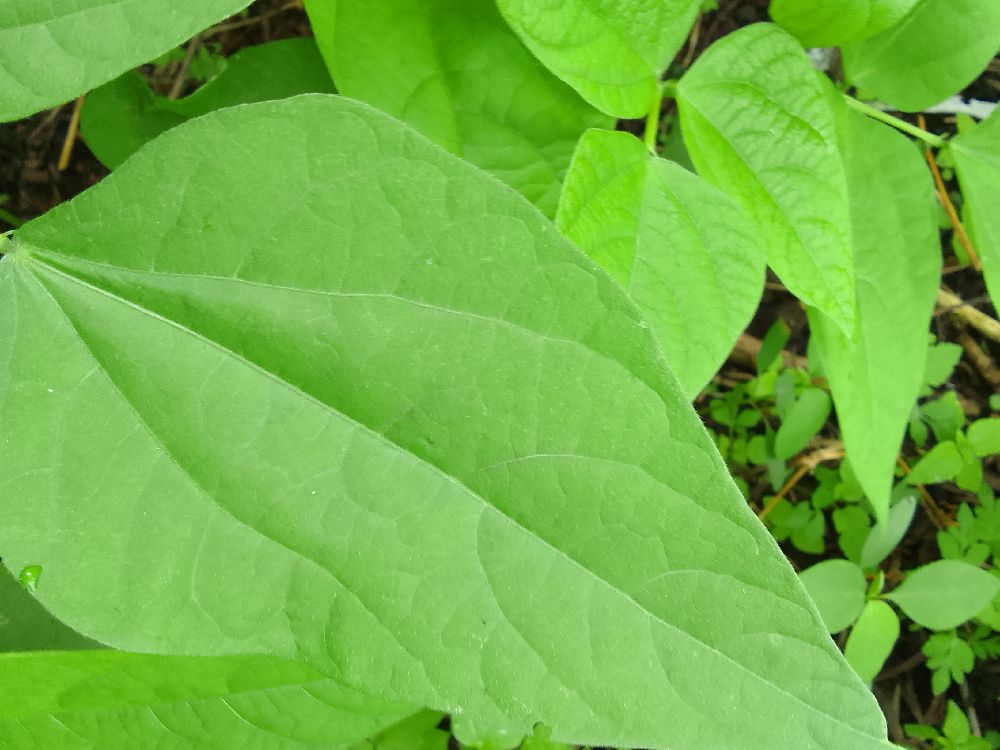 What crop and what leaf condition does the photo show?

common bean, healthy
